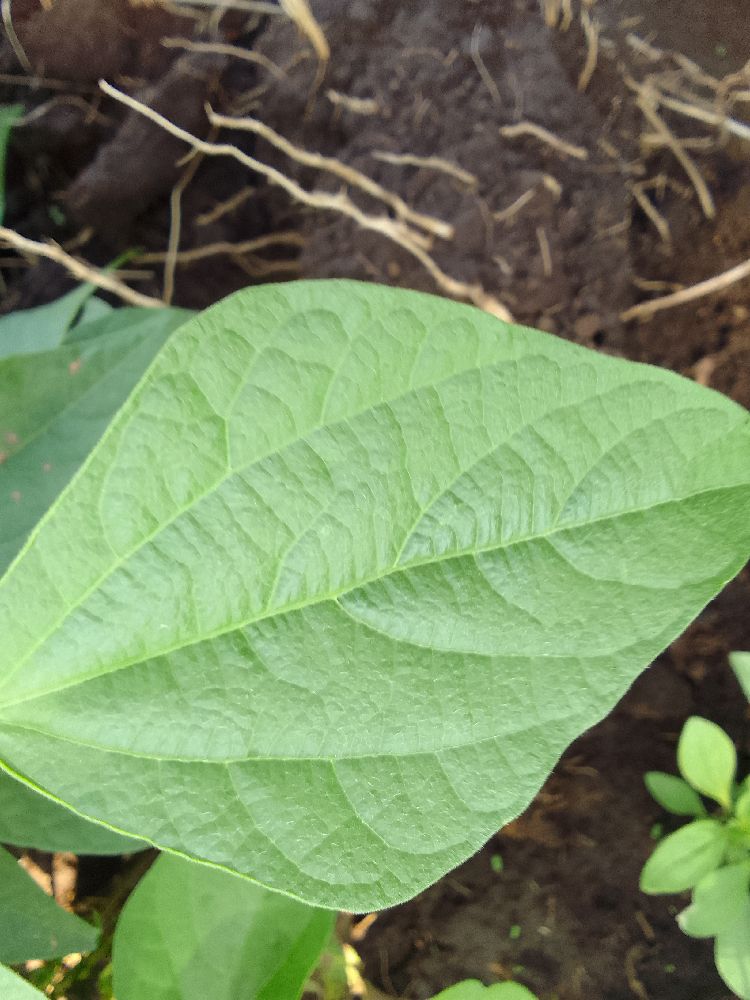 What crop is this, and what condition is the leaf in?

common bean, healthy
